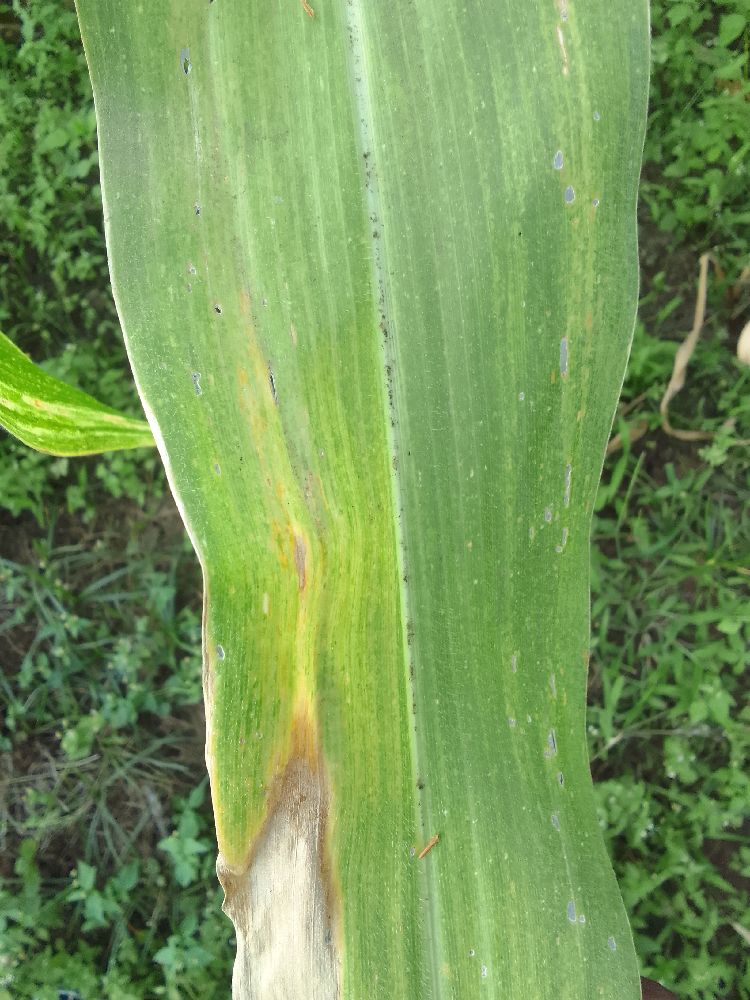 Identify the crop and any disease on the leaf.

maize, maize lethal necrosis
